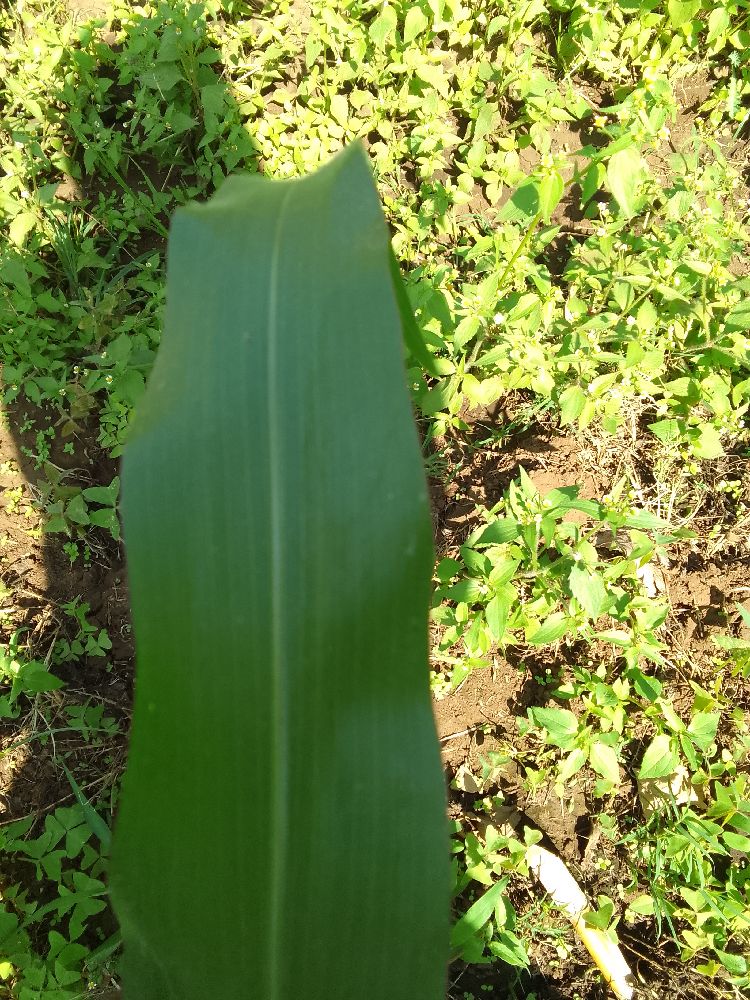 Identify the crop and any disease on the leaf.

maize, healthy
